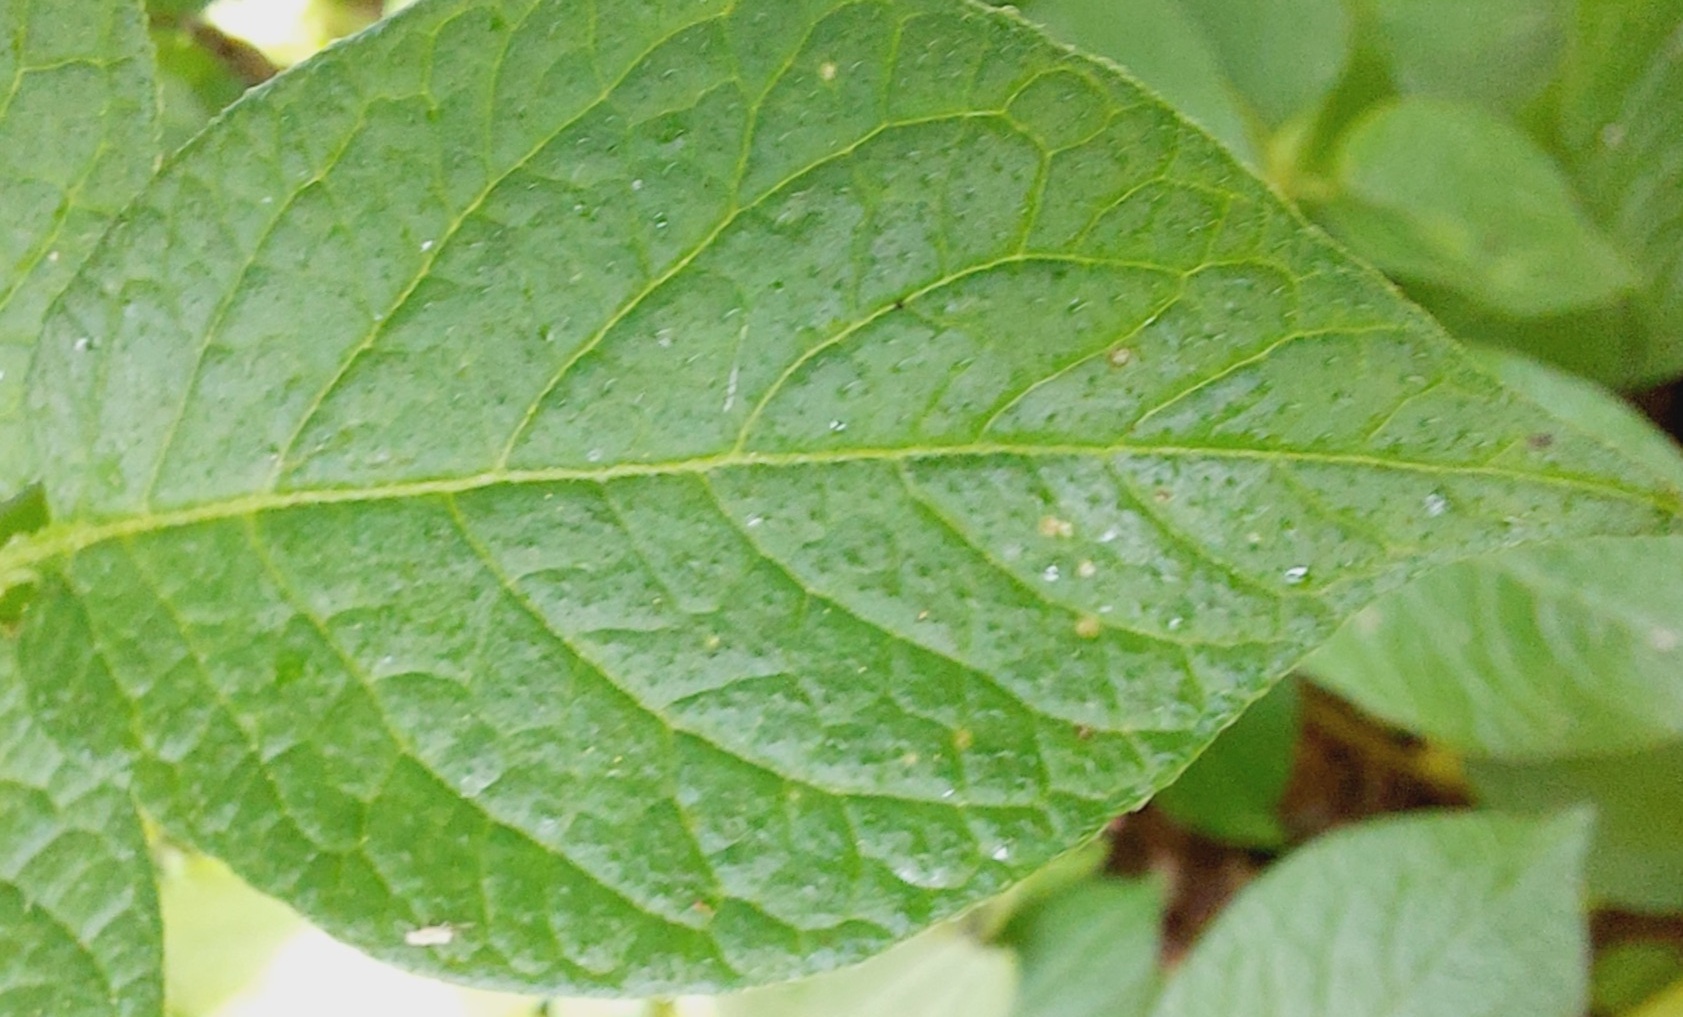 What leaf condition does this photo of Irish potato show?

healthy
